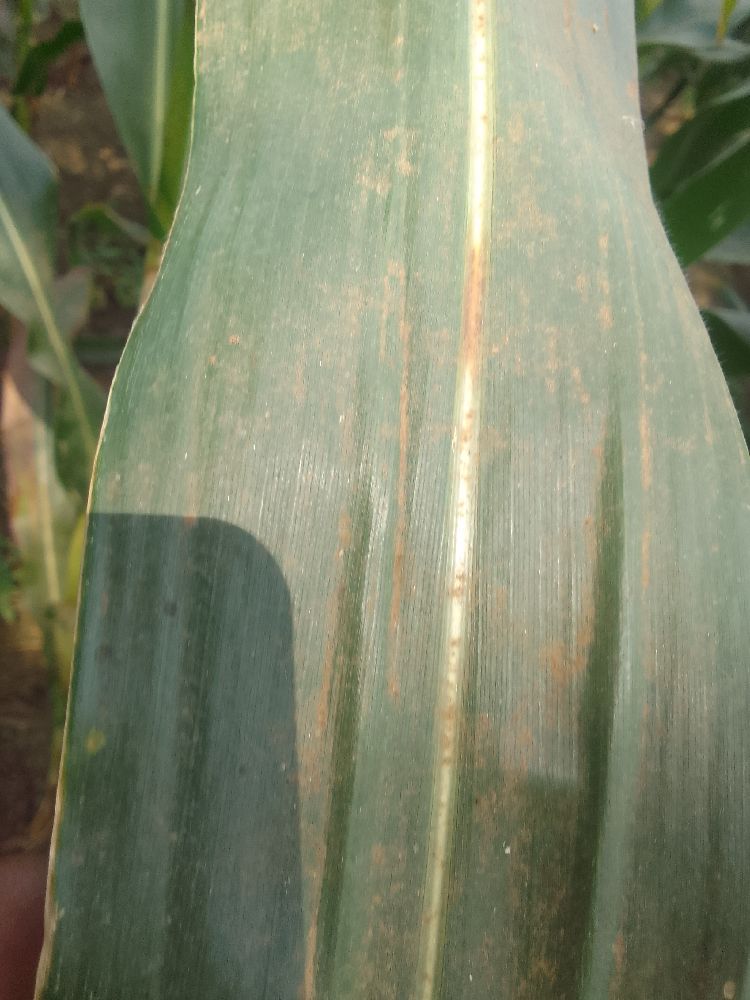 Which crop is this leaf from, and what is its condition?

maize, healthy
